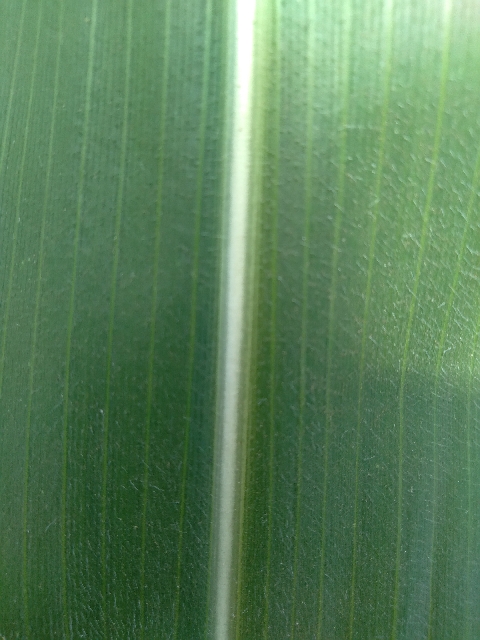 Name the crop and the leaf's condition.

maize, healthy
